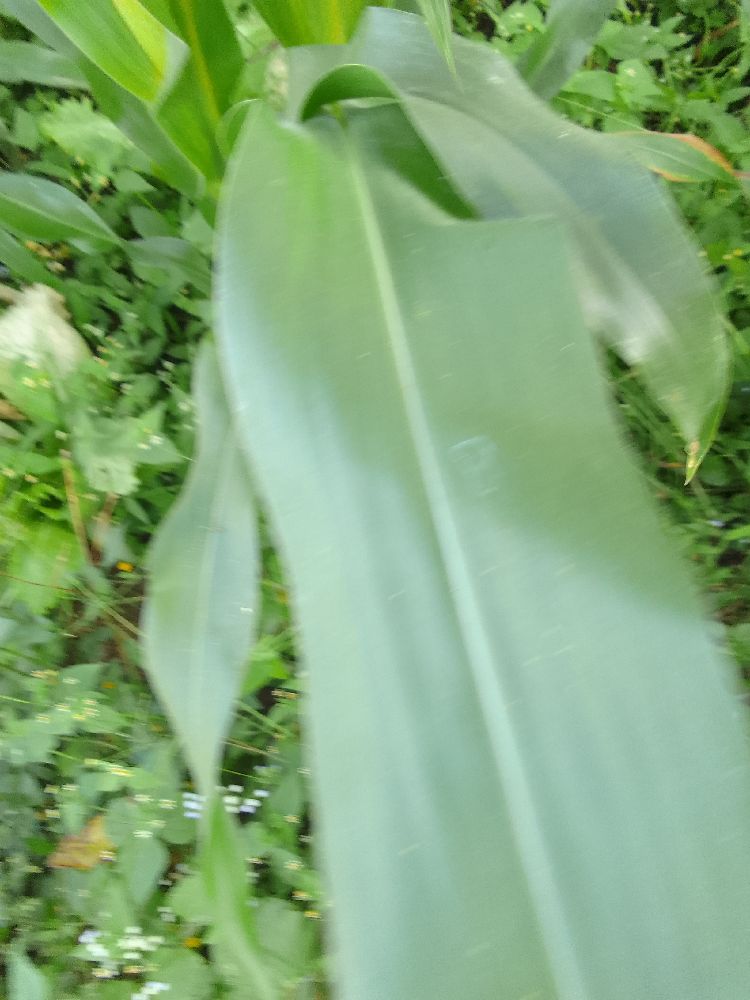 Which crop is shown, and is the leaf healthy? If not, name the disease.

maize, healthy
